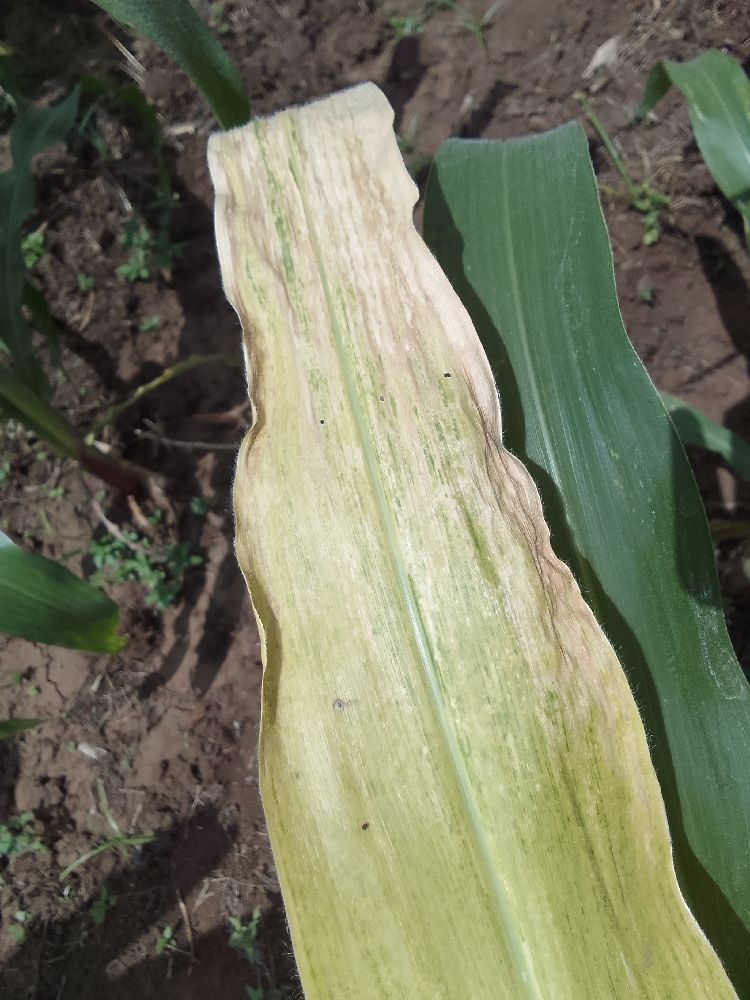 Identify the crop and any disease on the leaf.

maize, maize lethal necrosis
